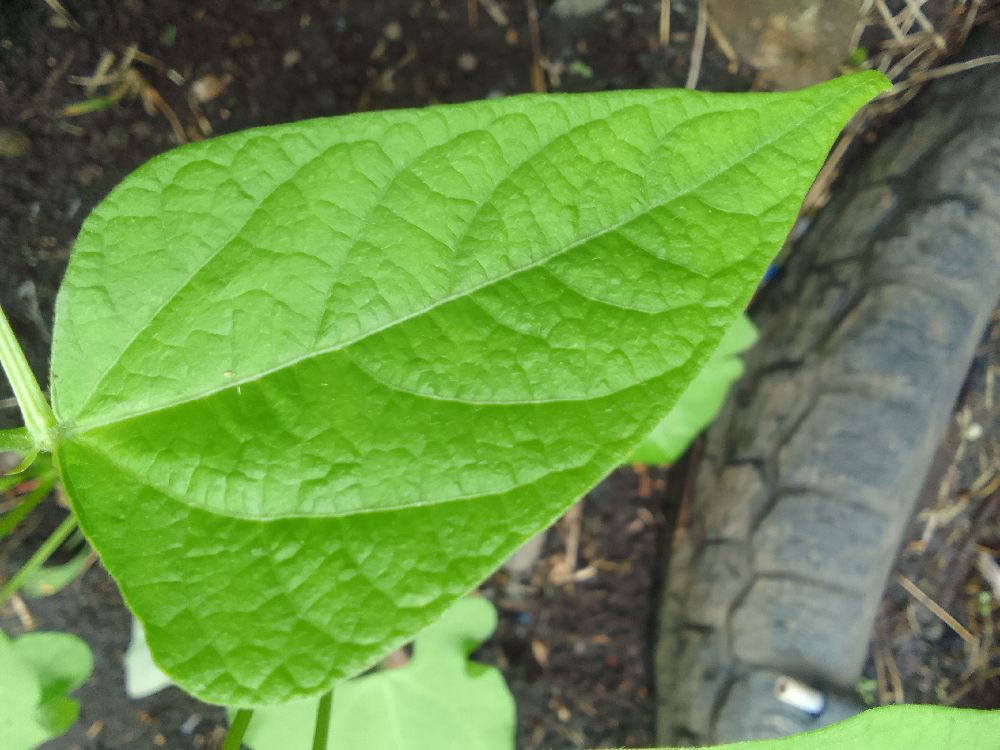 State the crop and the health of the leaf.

common bean, healthy
